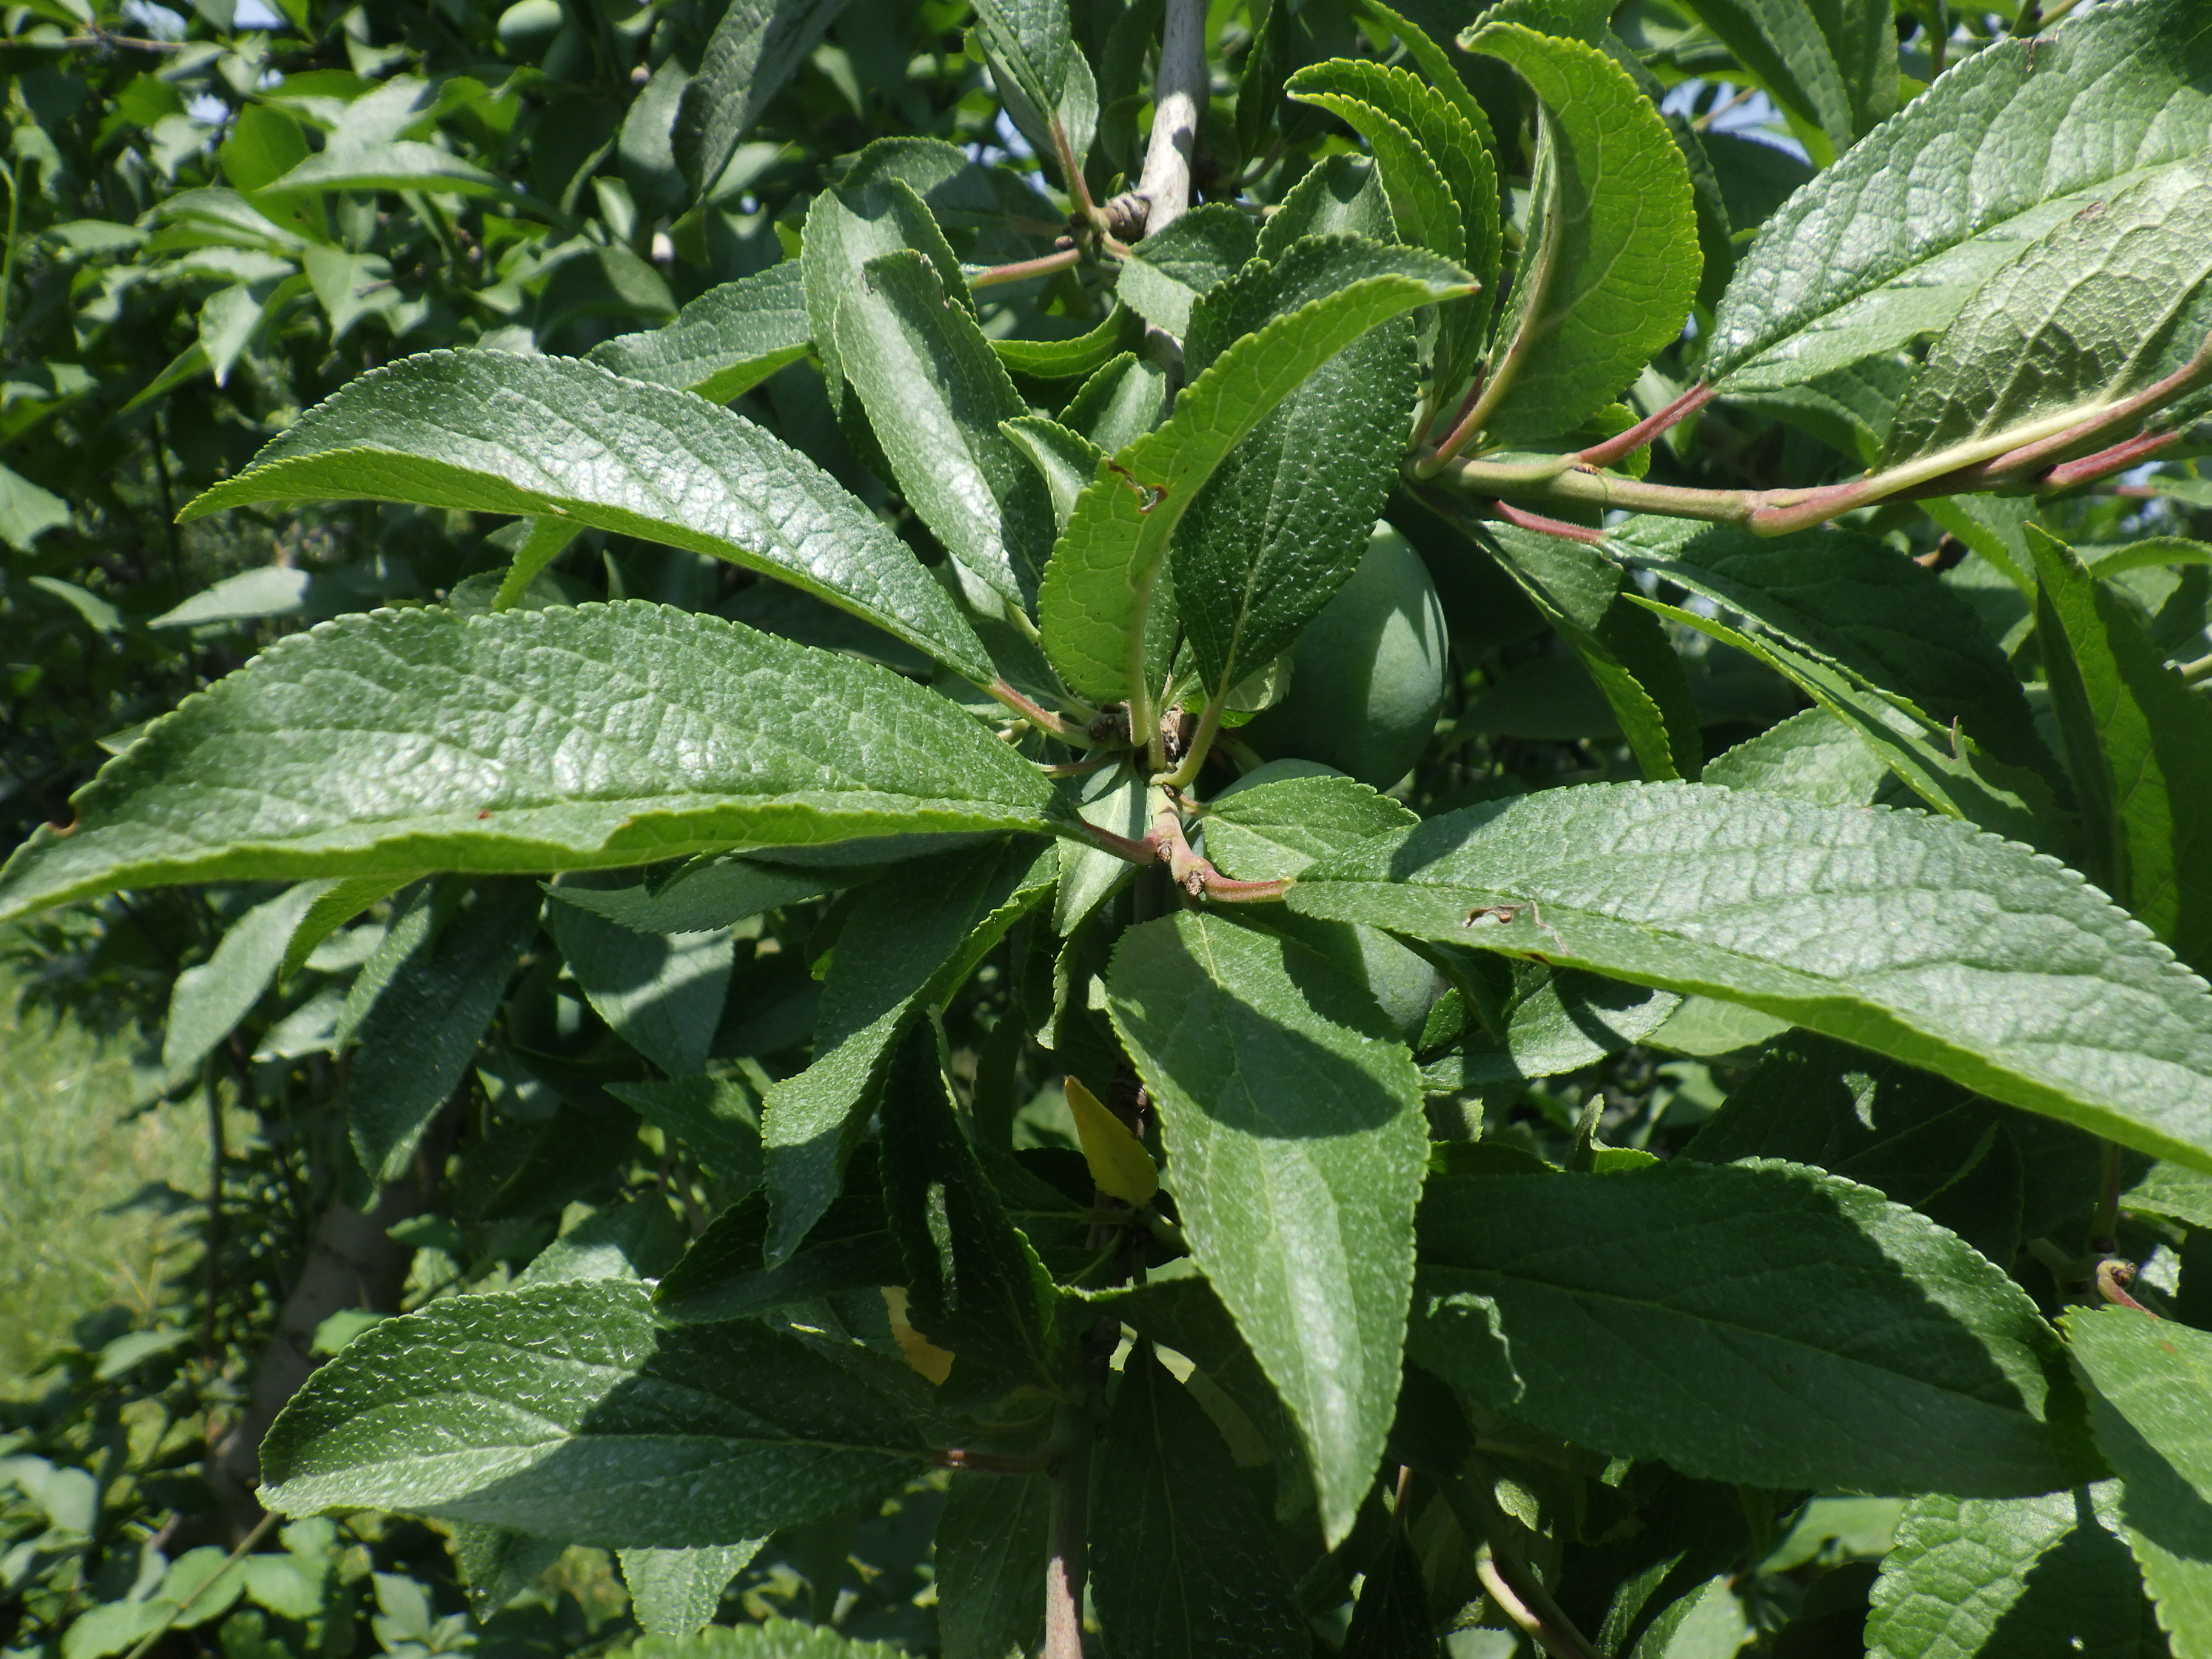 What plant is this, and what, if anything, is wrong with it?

plum, mechanical damage
